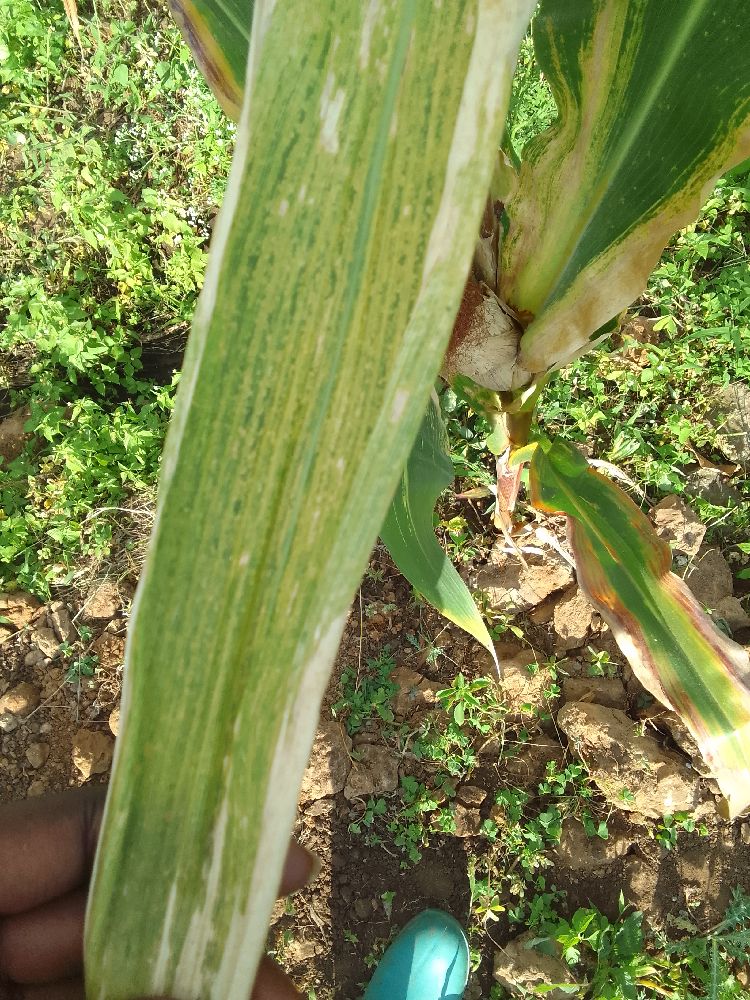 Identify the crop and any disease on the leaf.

maize, maize lethal necrosis
